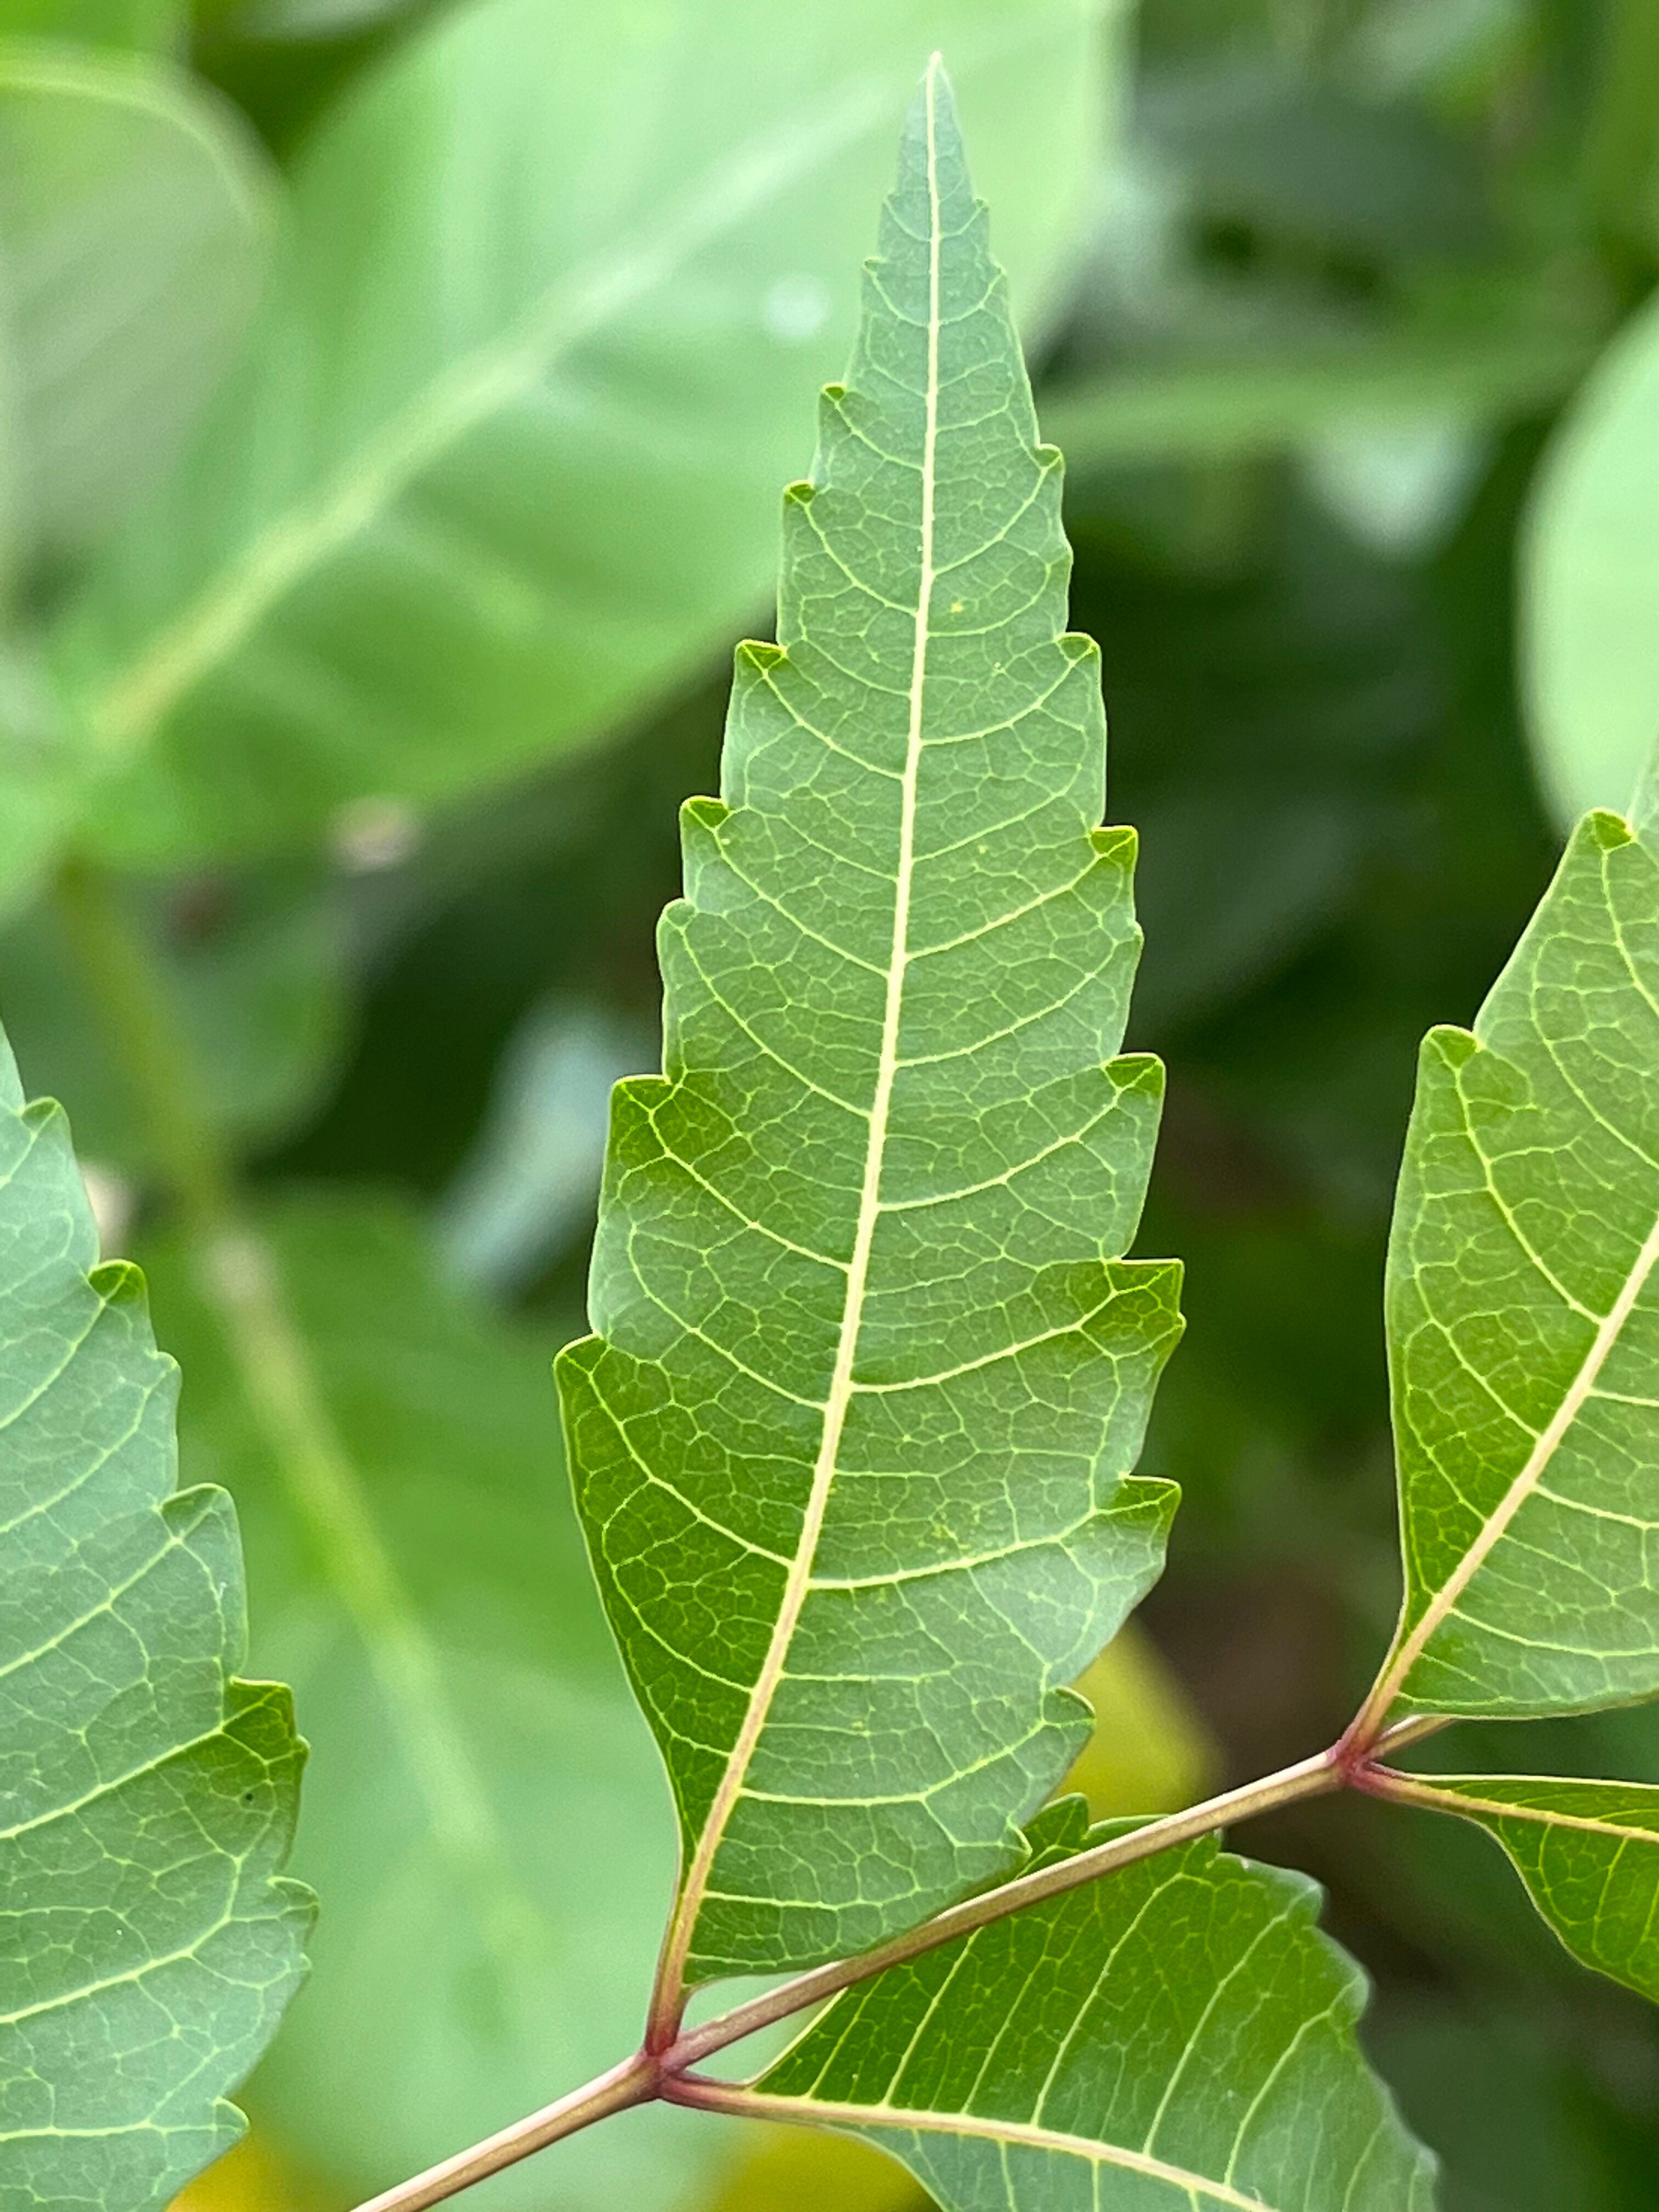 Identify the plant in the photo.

neem
